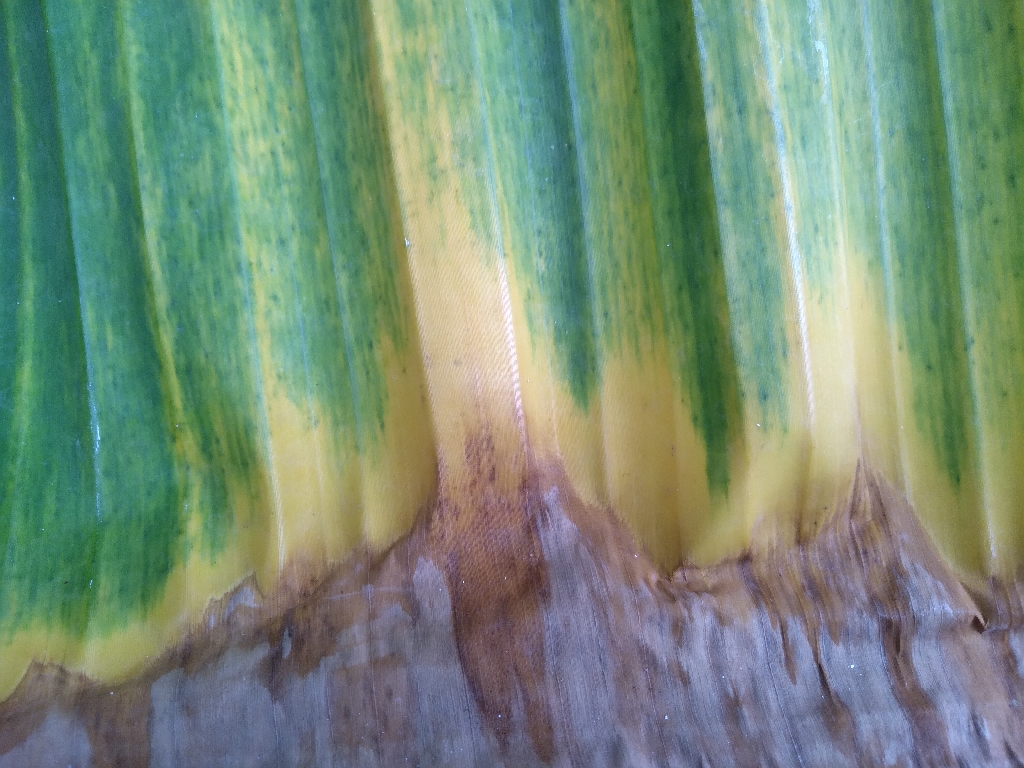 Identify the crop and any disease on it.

banana, fusarium wilt race 1
